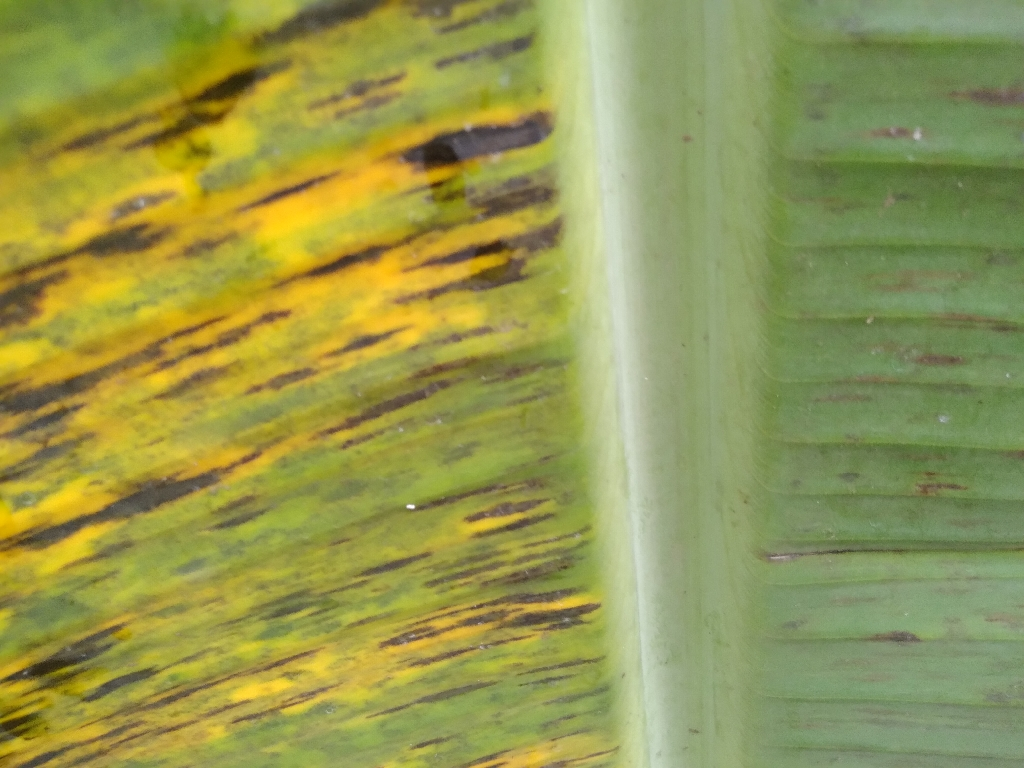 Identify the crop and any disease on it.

banana, black sigatoka
